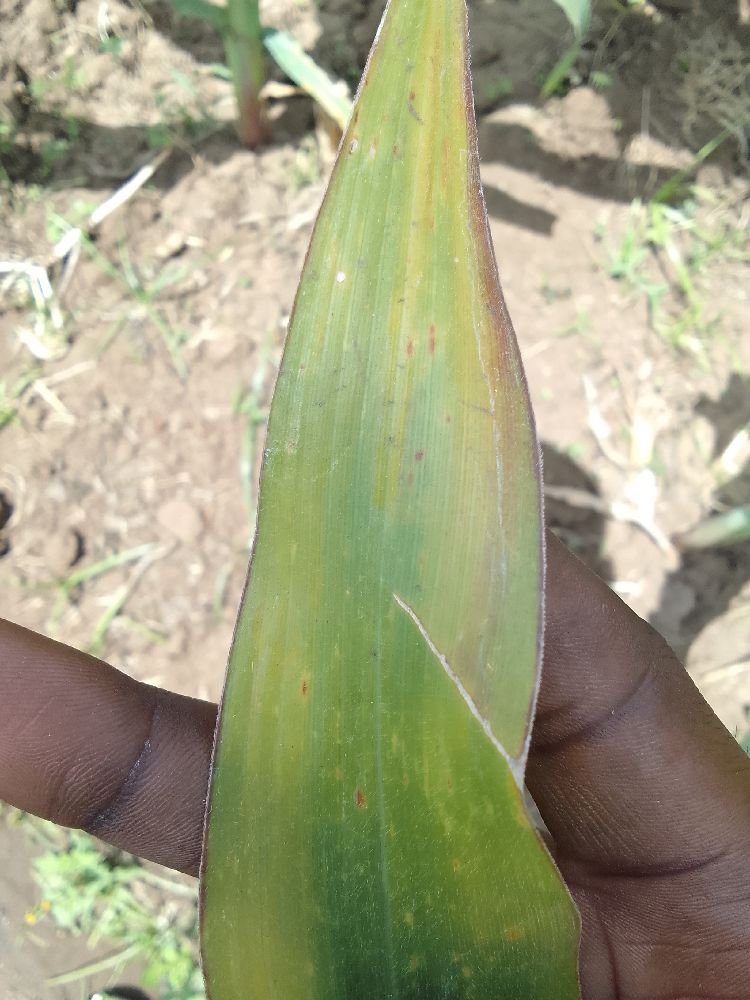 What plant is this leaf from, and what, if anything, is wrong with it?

maize, maize lethal necrosis
